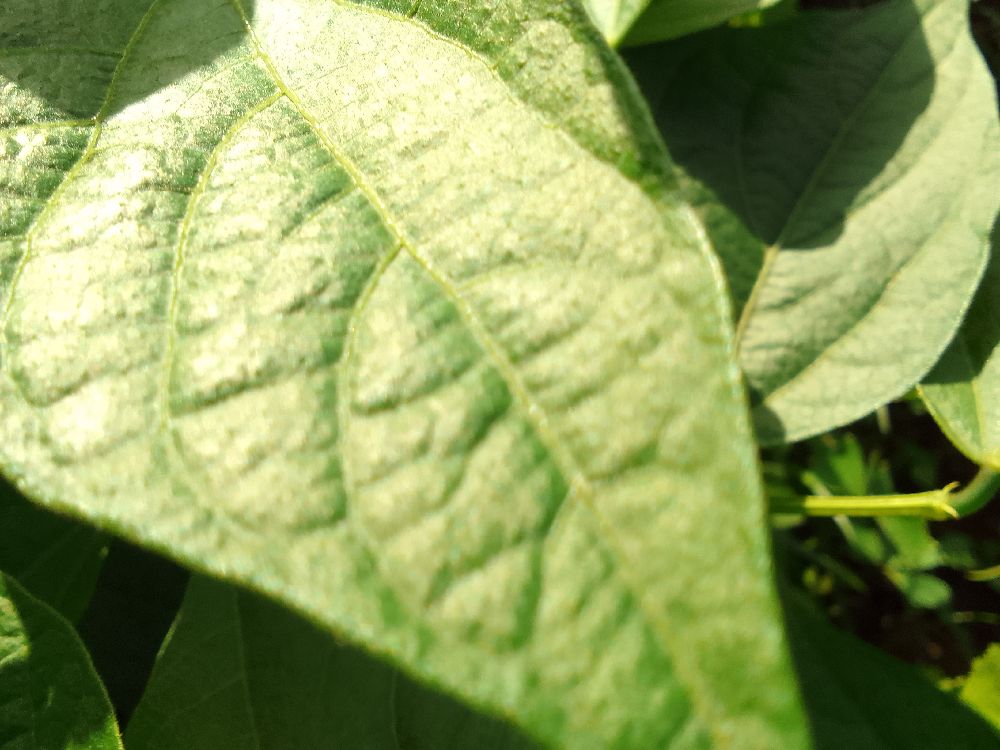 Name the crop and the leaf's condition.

common bean, healthy
